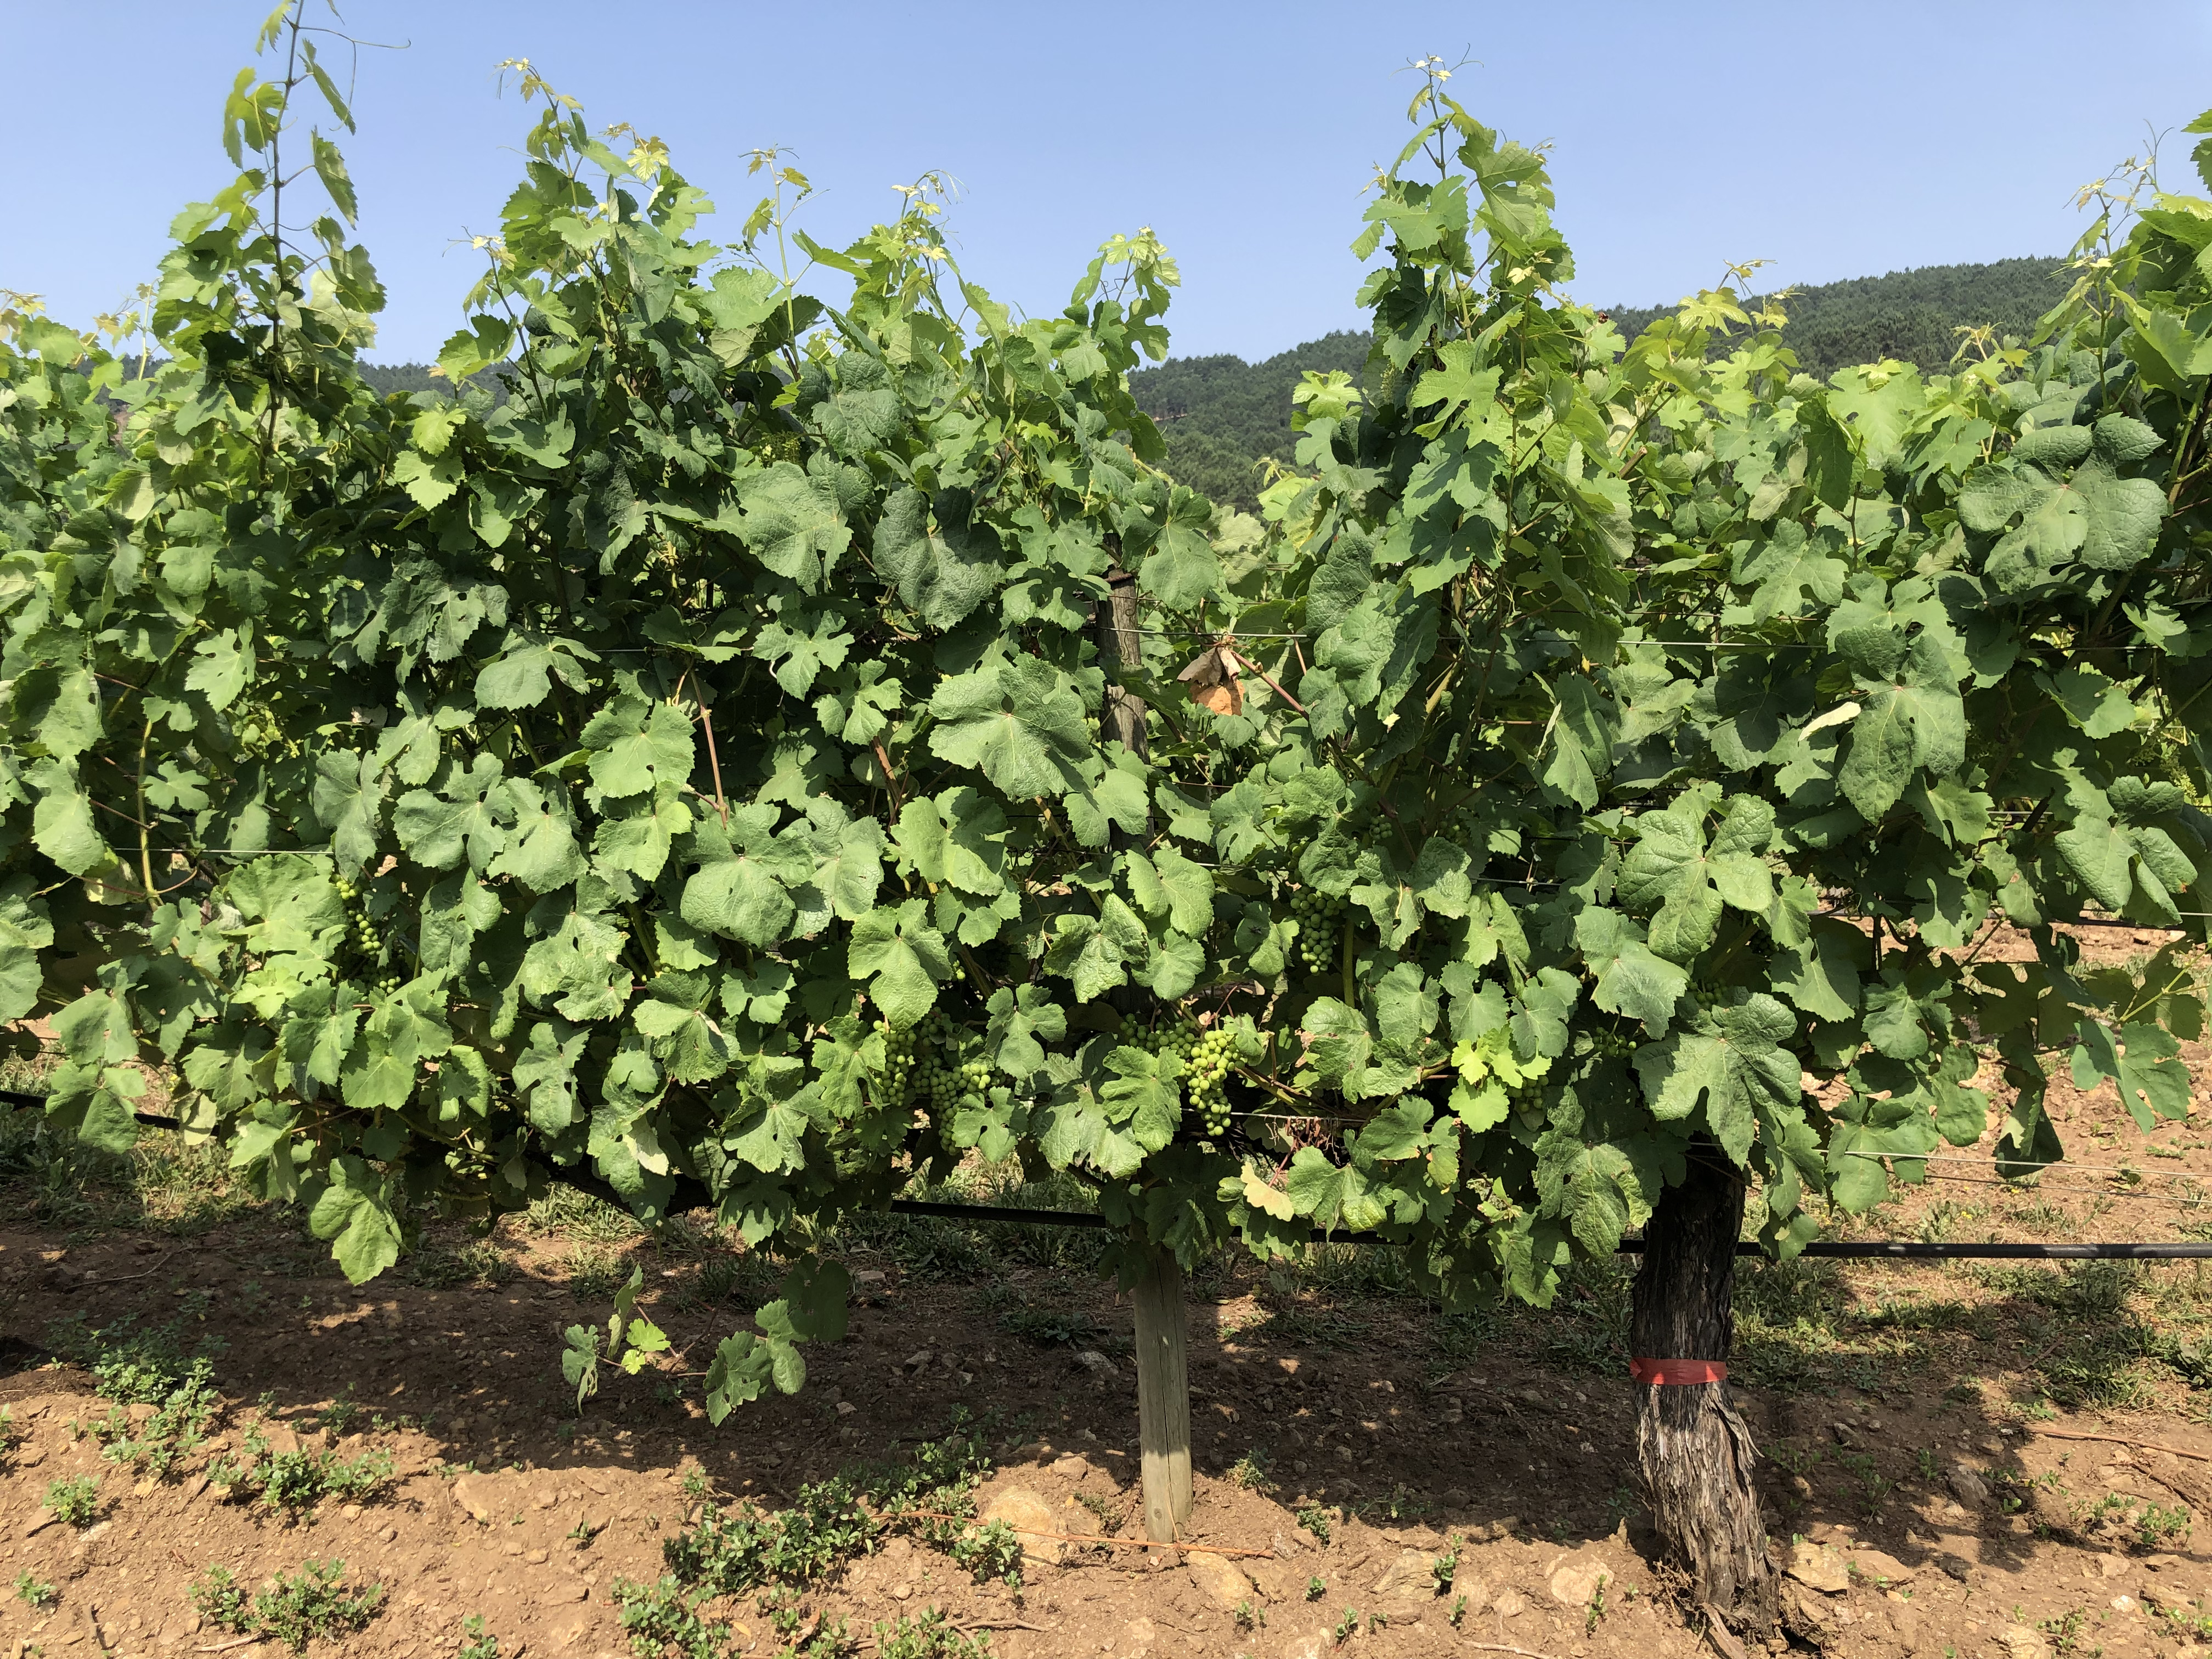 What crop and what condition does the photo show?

grapevine, not affected by esca disease
